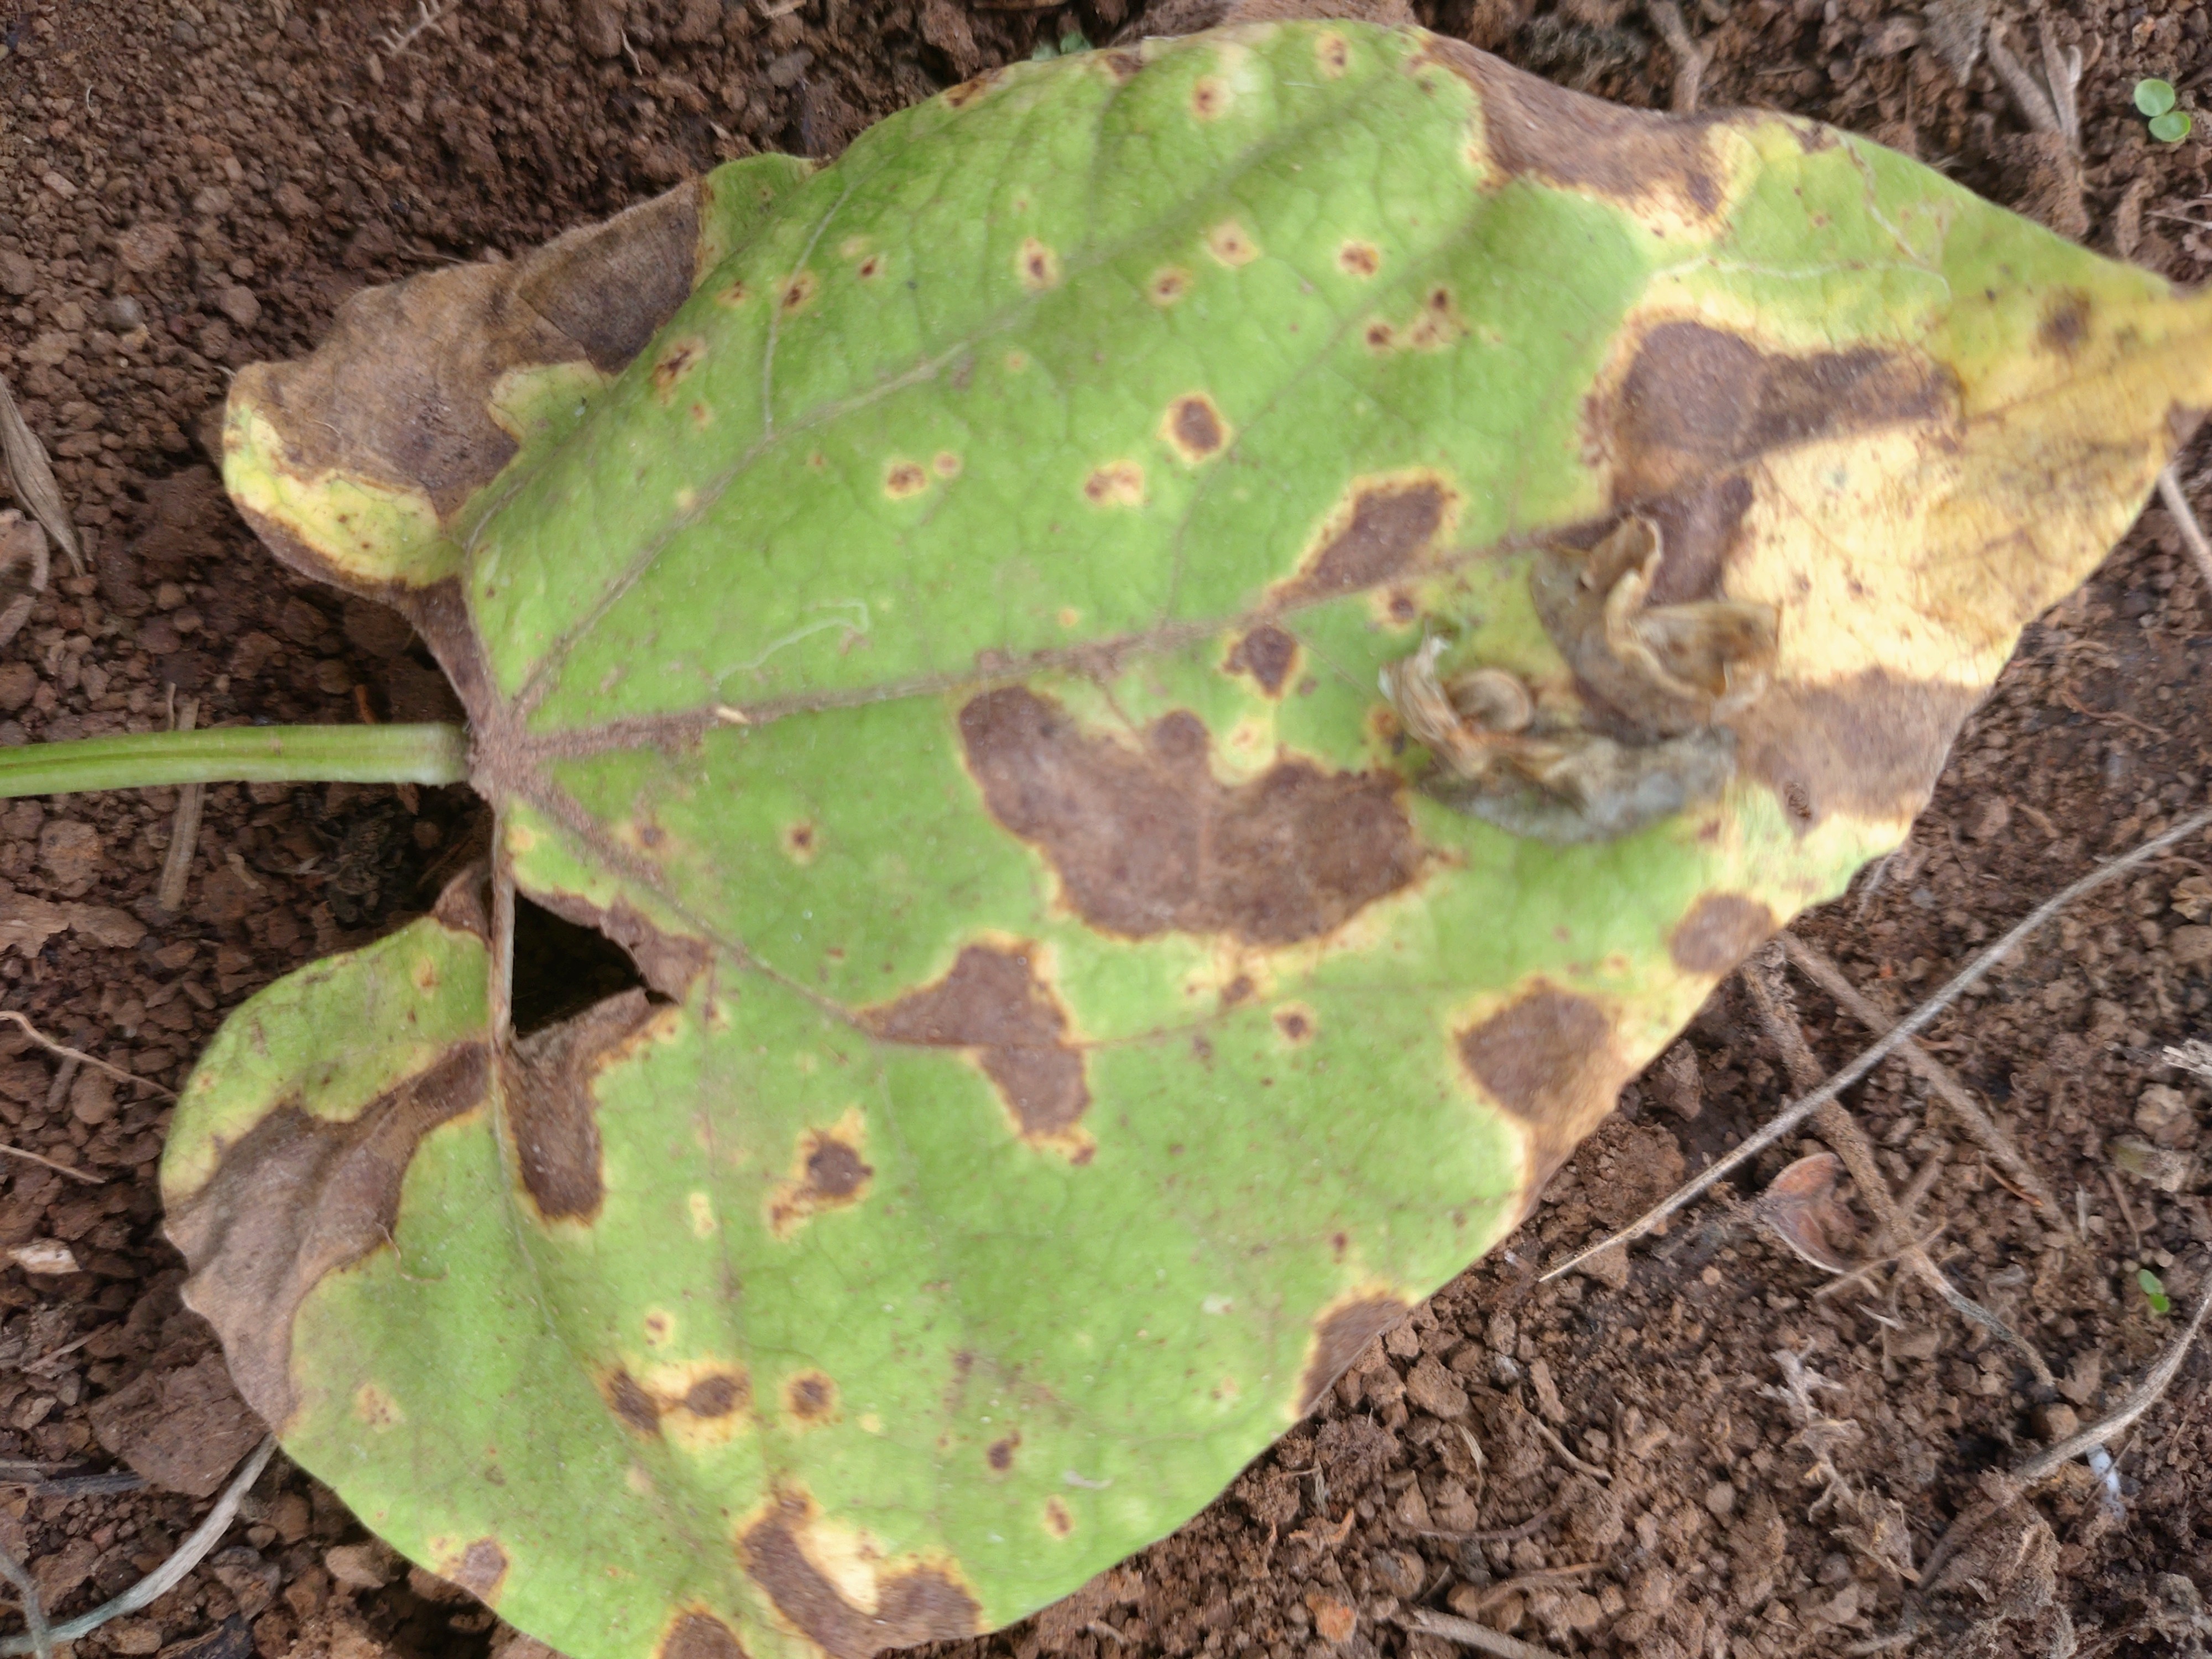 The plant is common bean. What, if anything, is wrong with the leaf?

rust
